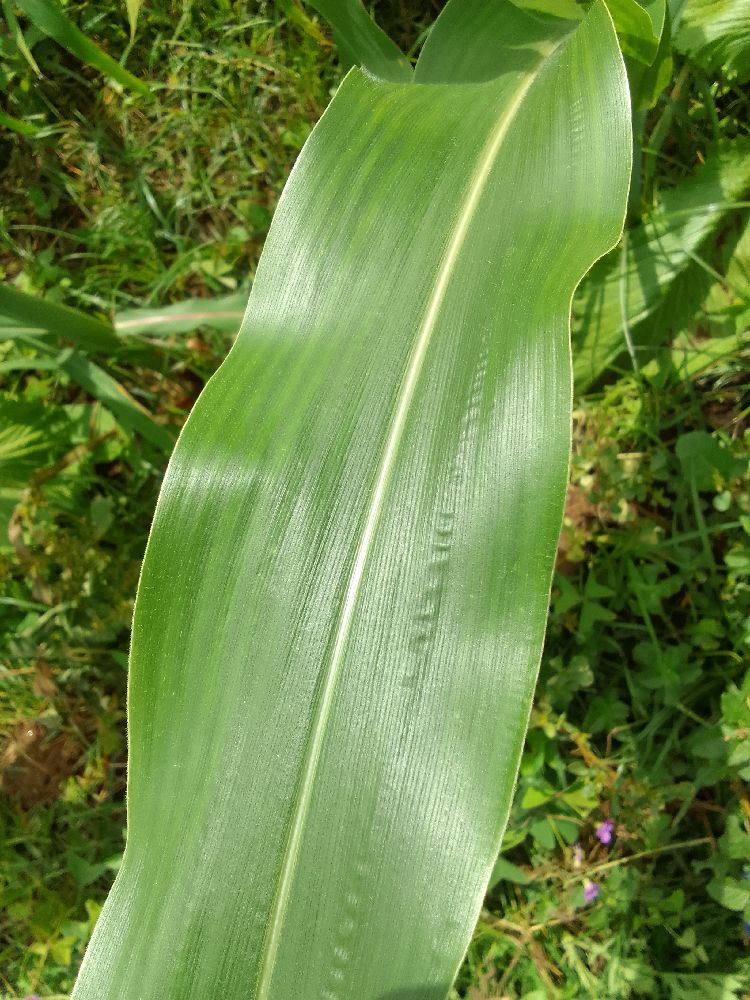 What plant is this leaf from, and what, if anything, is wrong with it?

maize, healthy
